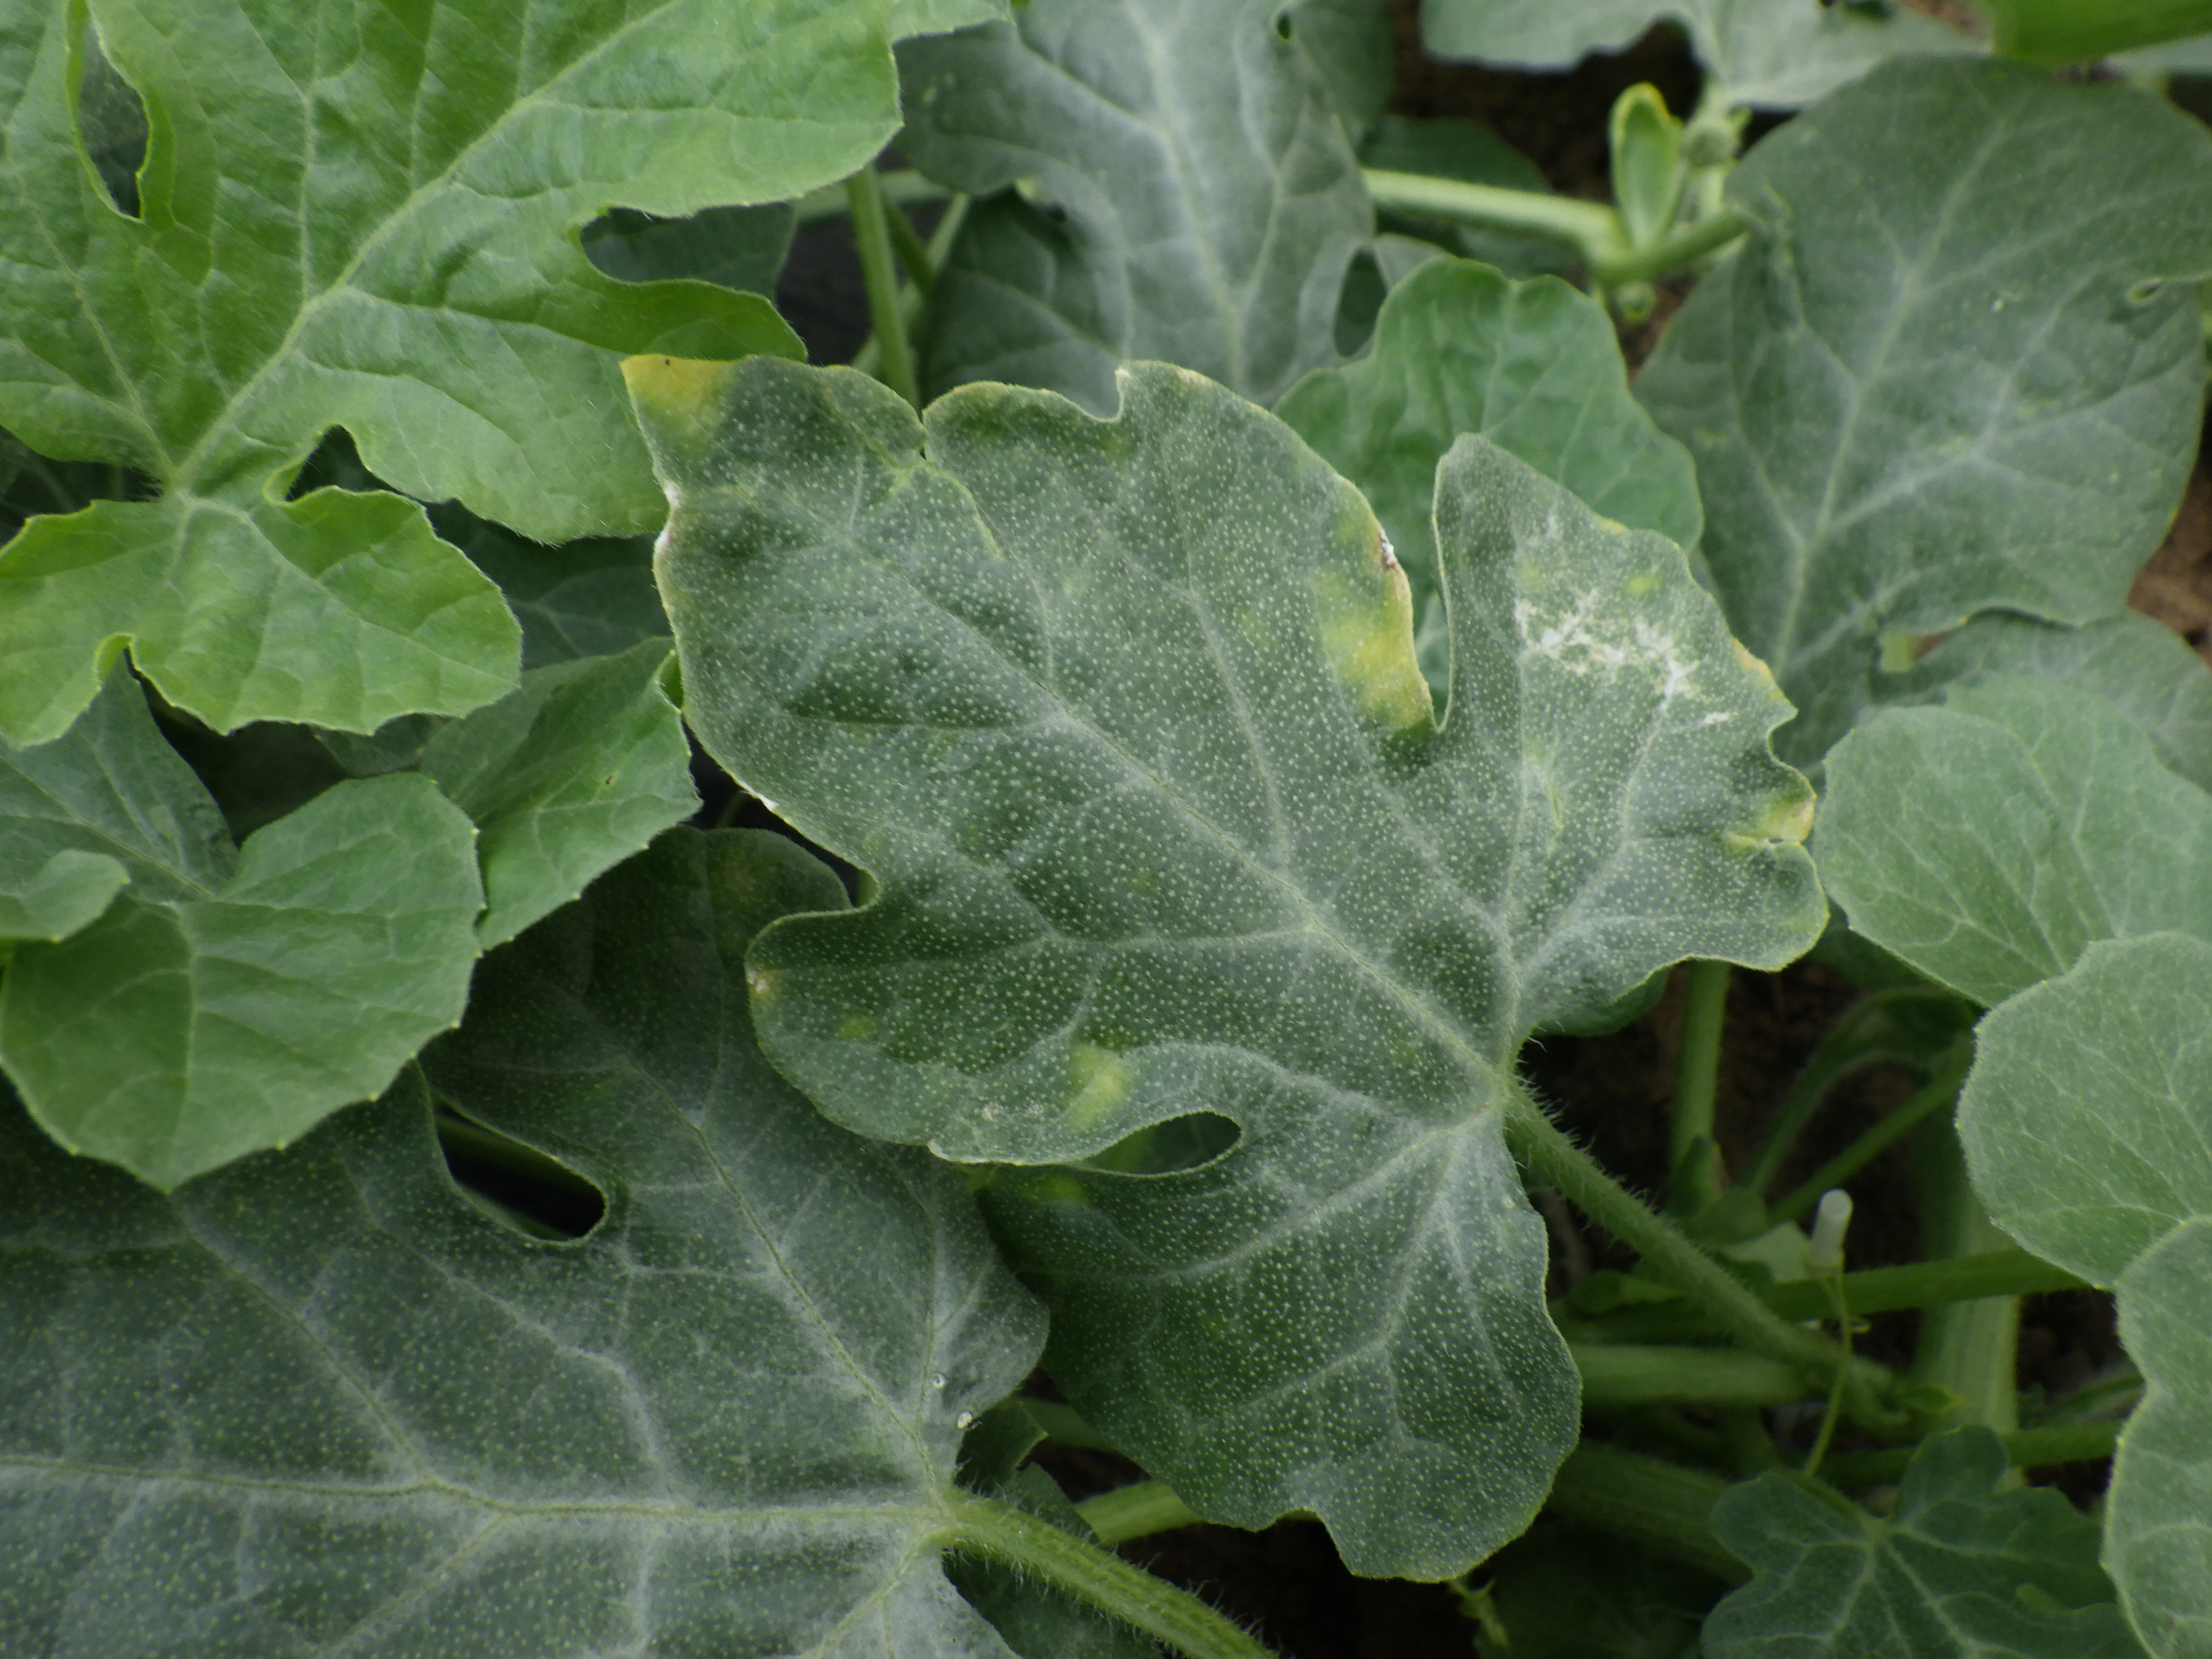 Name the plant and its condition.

watermelon, downy mildew
